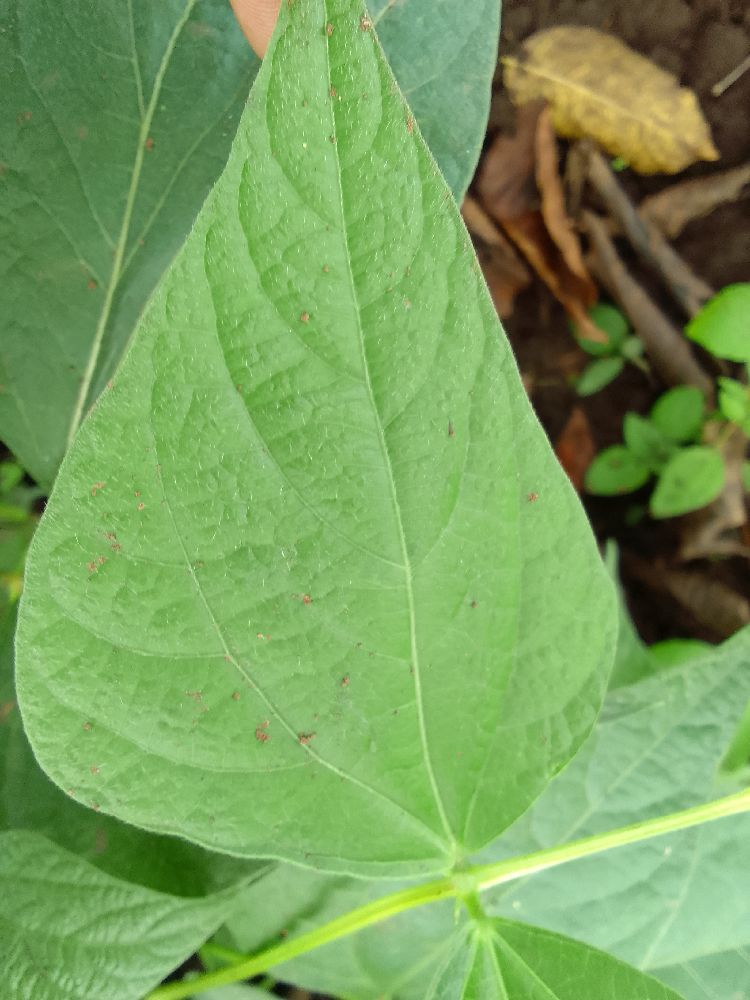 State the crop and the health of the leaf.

common bean, healthy
